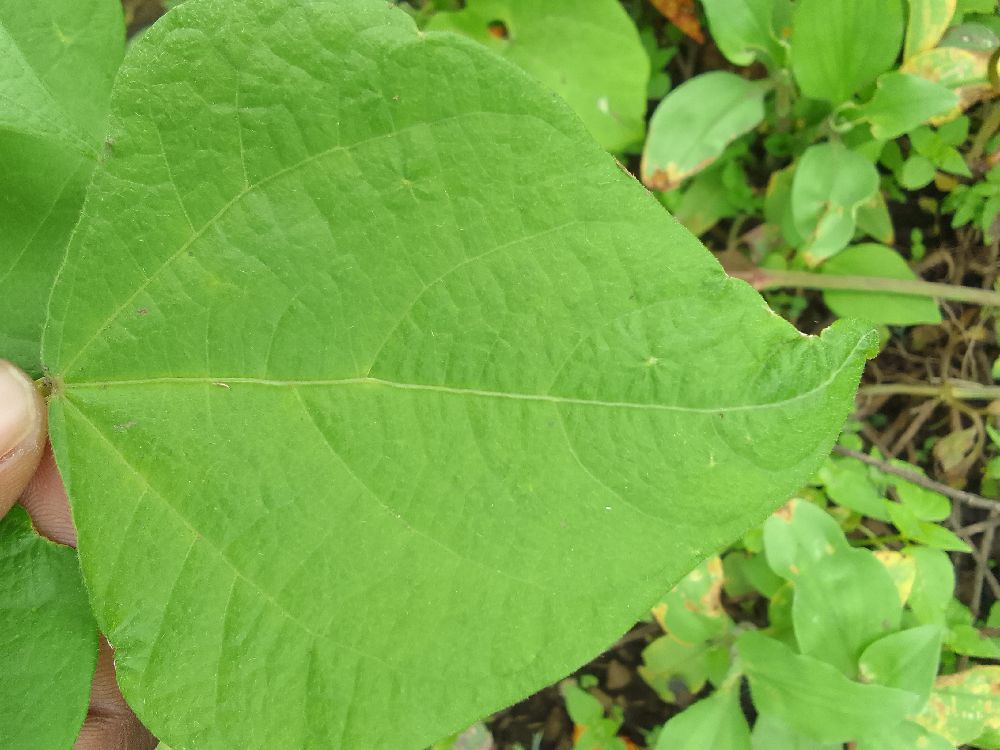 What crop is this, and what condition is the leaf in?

common bean, healthy
